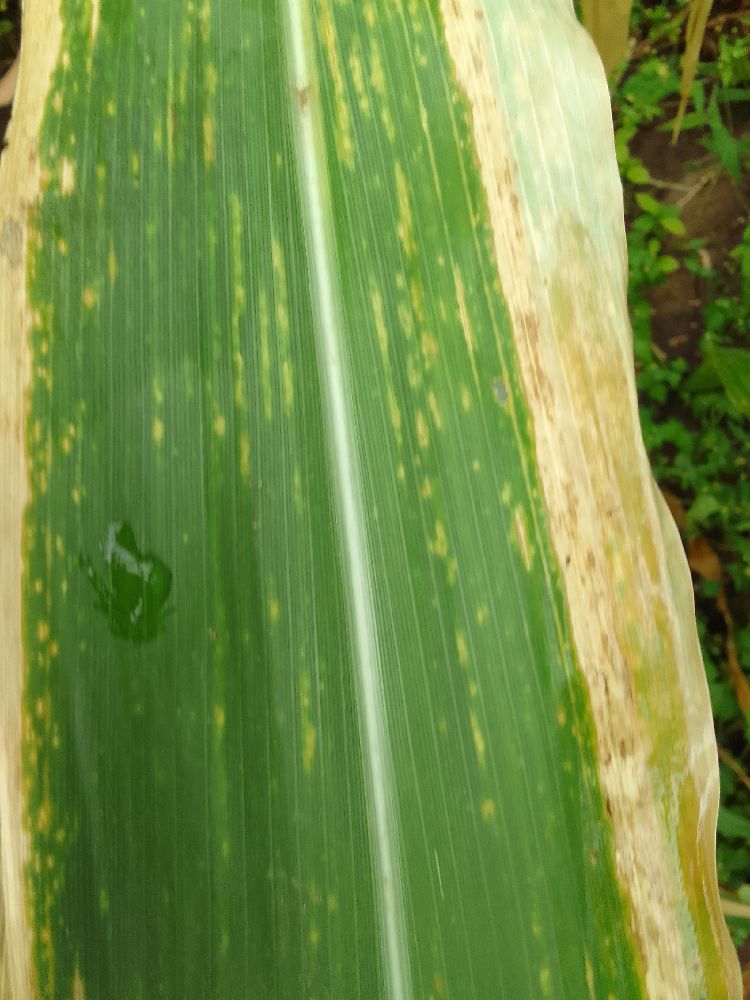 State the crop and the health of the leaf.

maize, maize lethal necrosis
